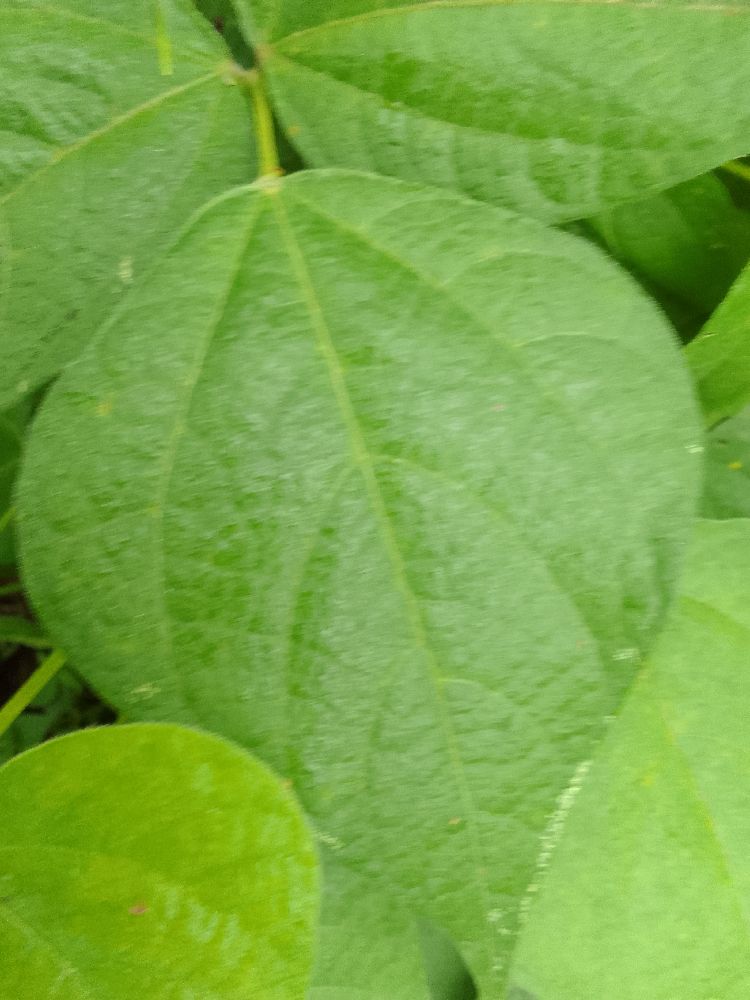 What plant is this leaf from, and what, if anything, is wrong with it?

common bean, healthy
